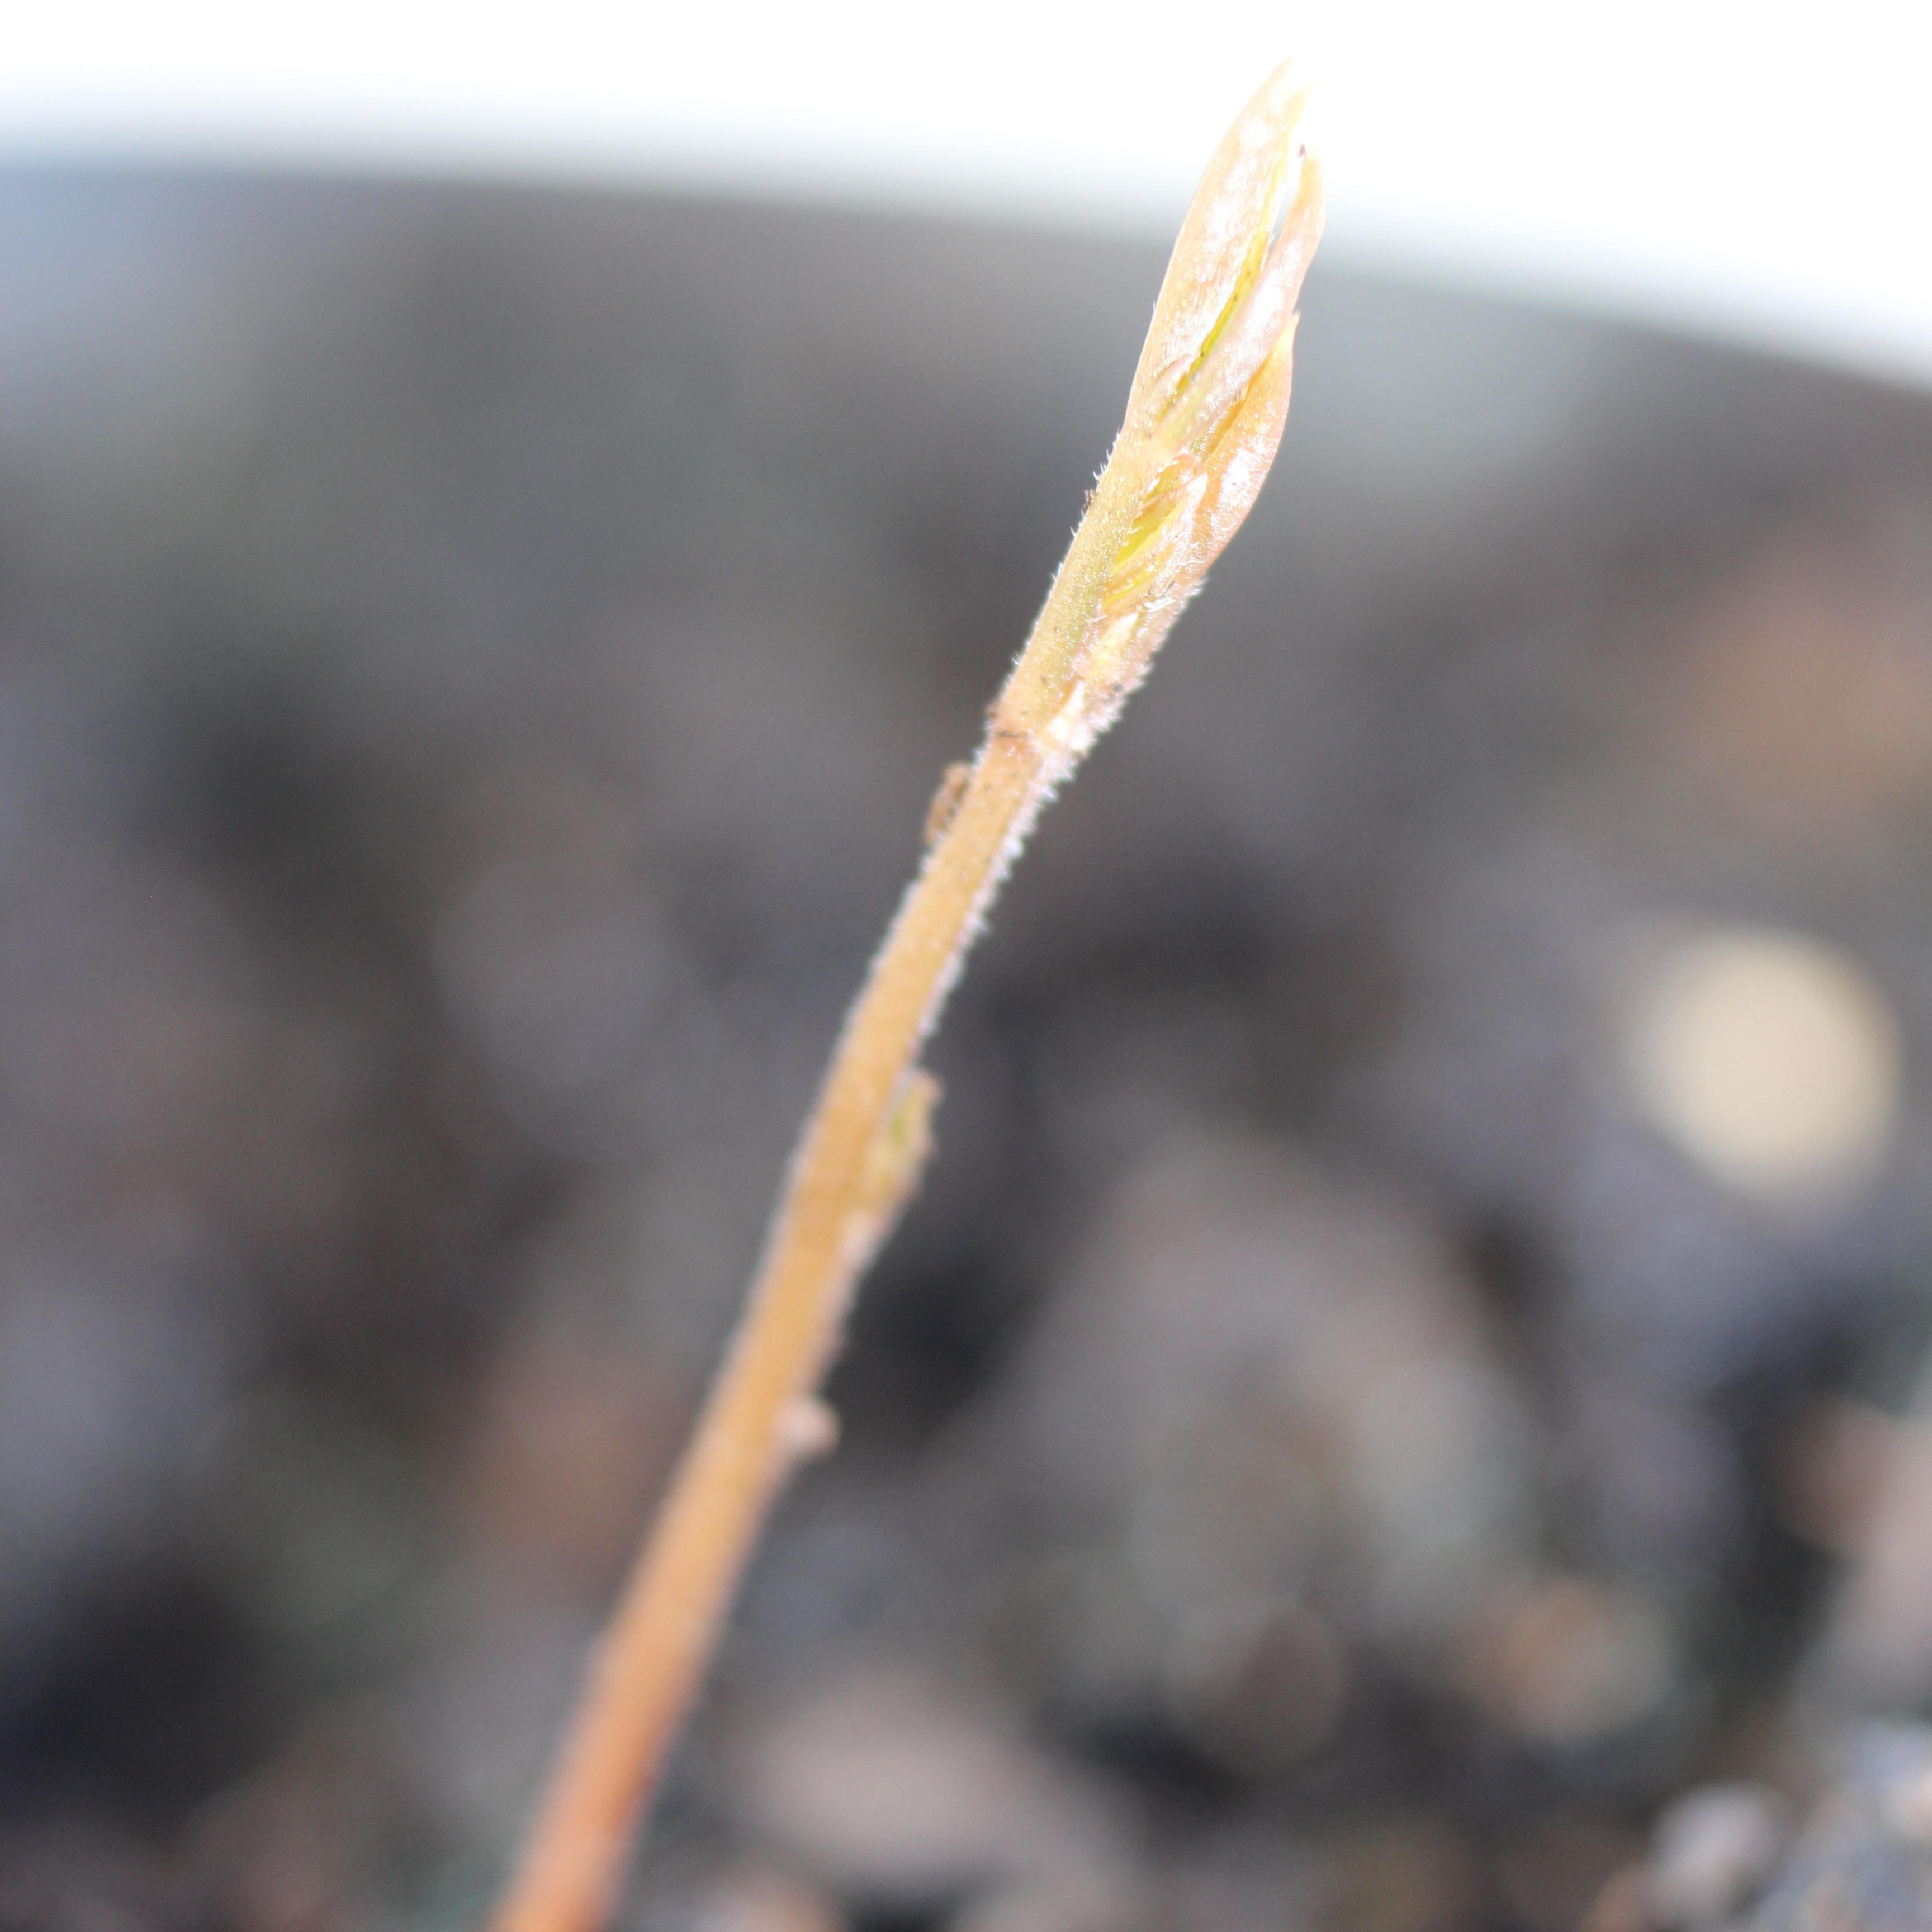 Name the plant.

Vicia sativa
